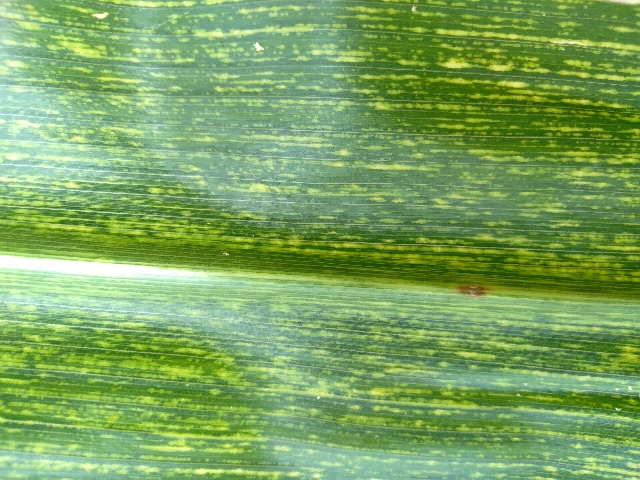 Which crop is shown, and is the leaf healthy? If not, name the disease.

maize, maize streak virus
